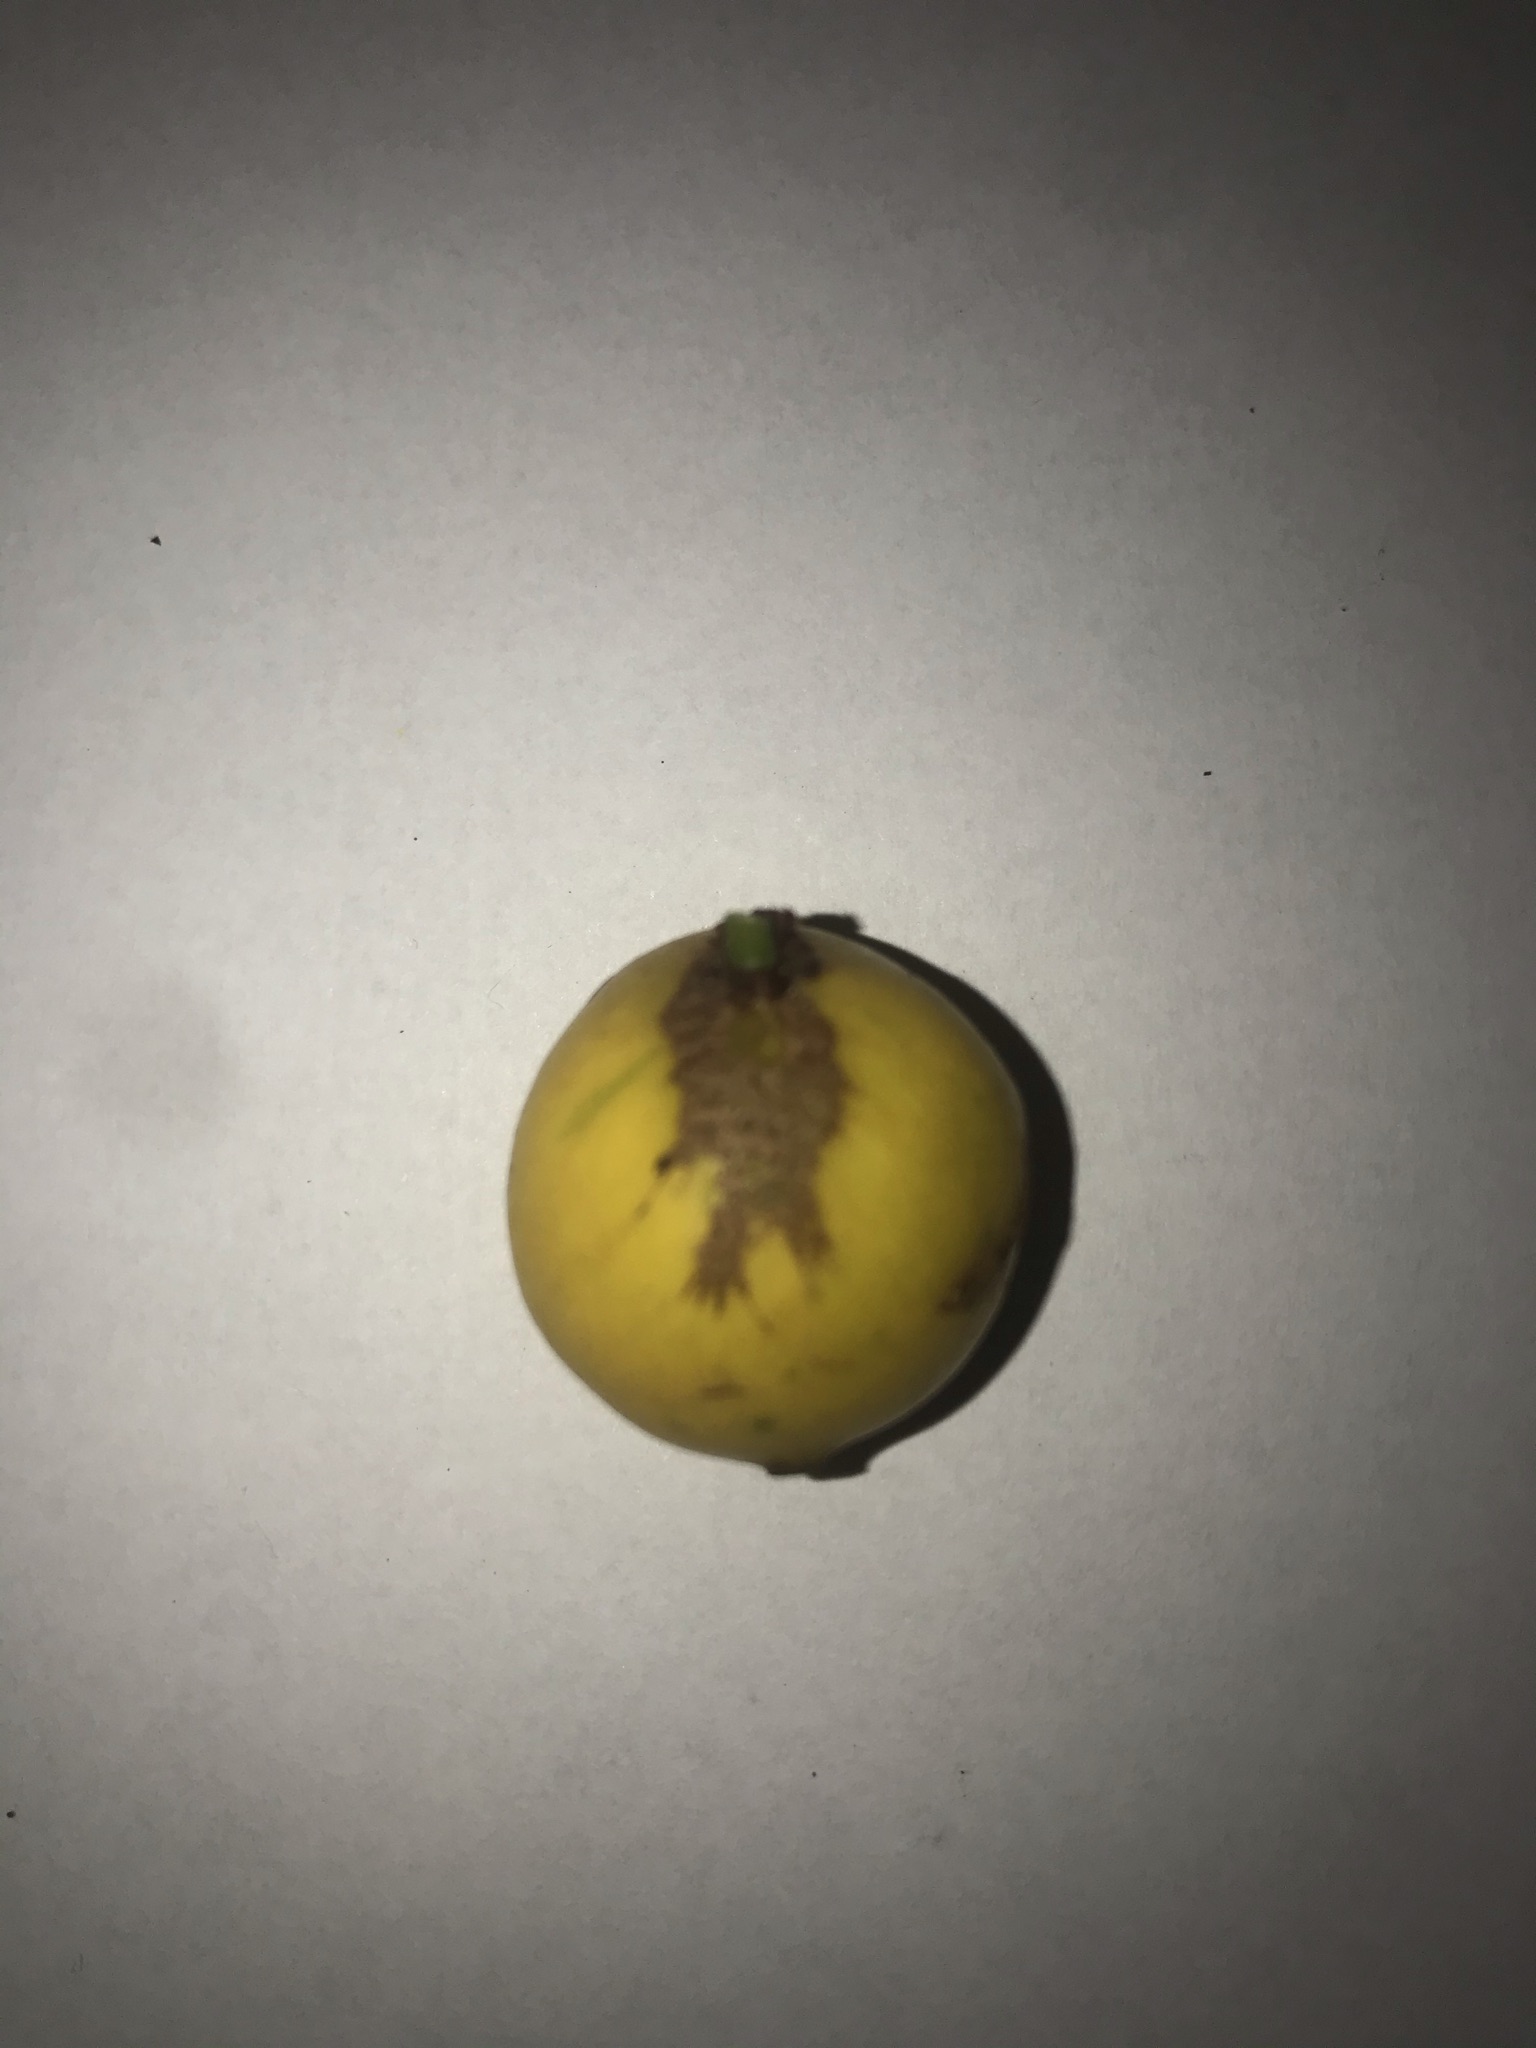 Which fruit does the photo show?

abiu
